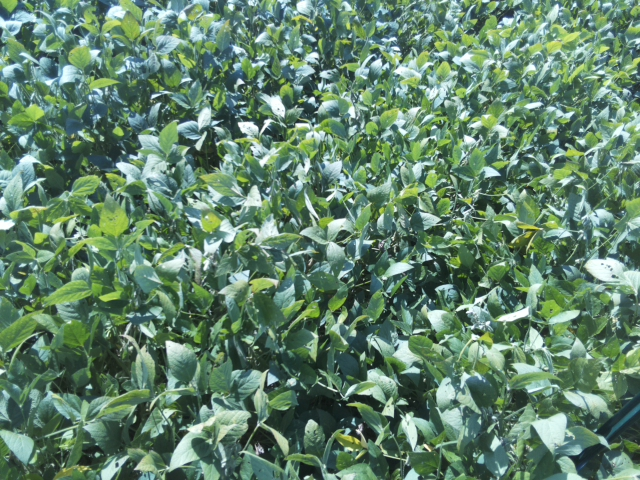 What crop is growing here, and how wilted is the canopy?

soybean, slight leaflet or petiole turgor loss in upper canopy
